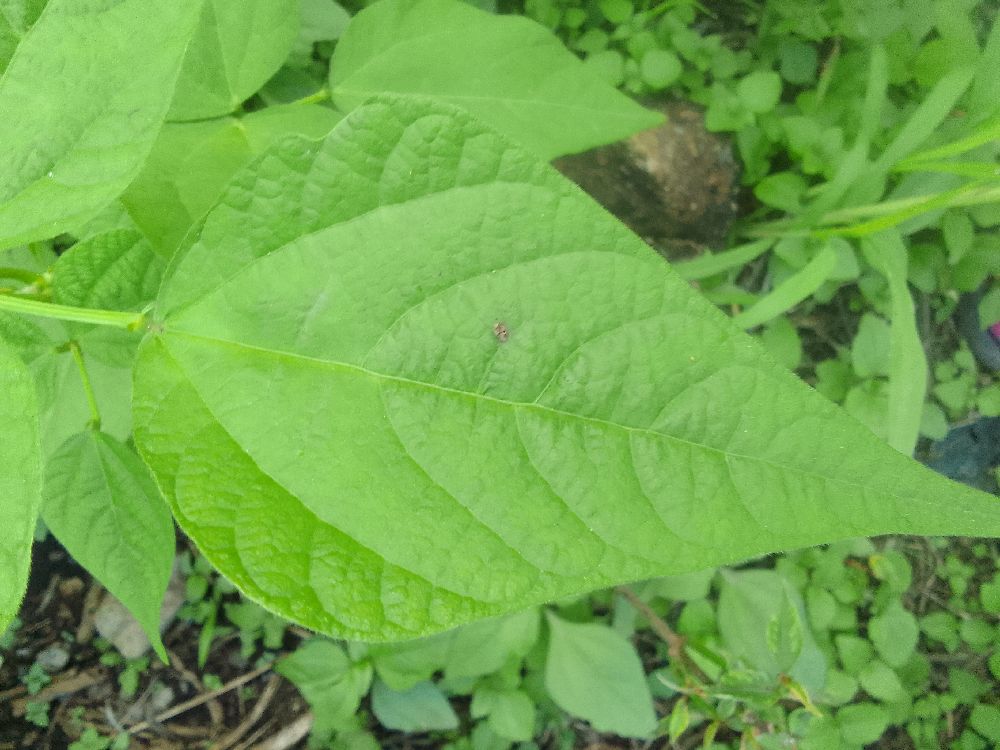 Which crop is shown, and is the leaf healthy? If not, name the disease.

common bean, healthy
